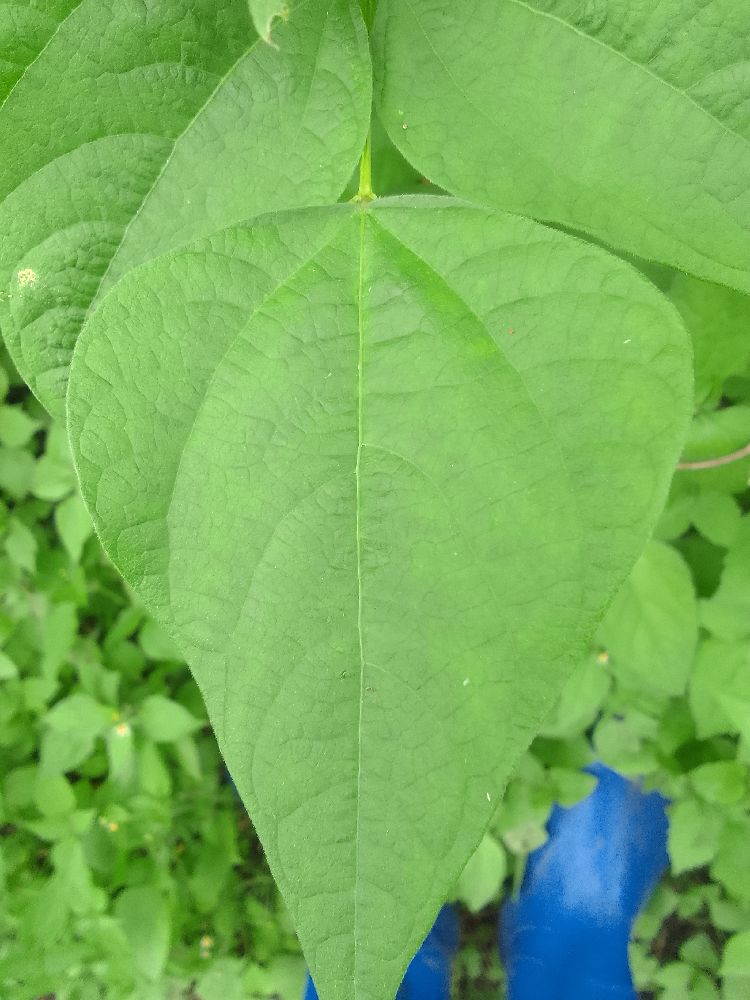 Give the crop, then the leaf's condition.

common bean, healthy
